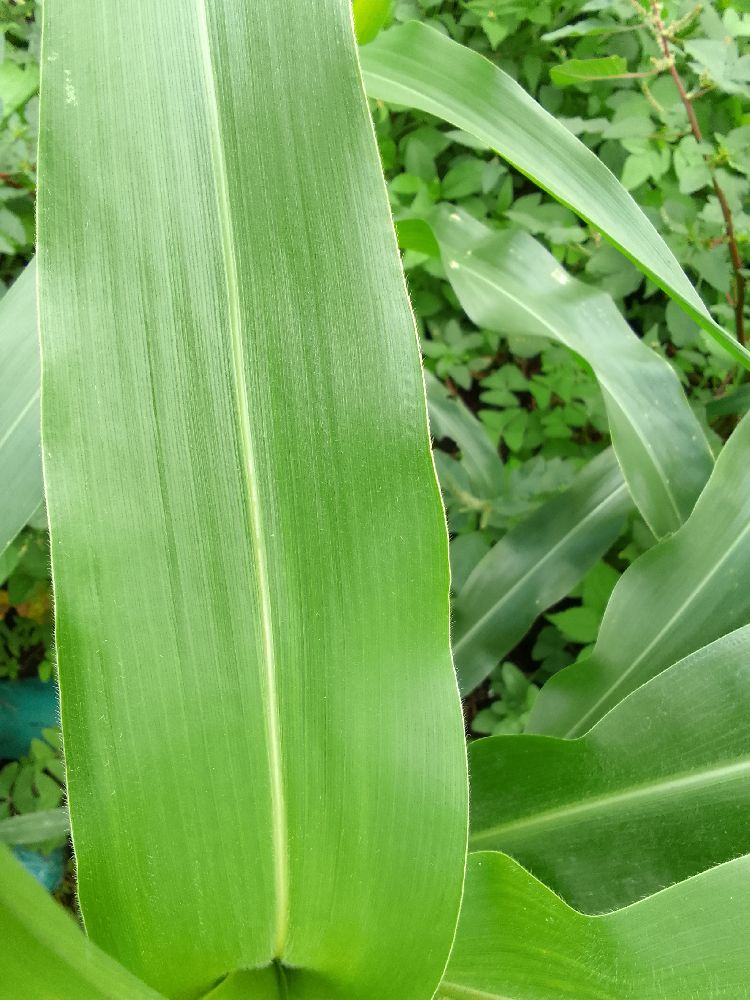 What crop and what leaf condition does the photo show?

maize, healthy
